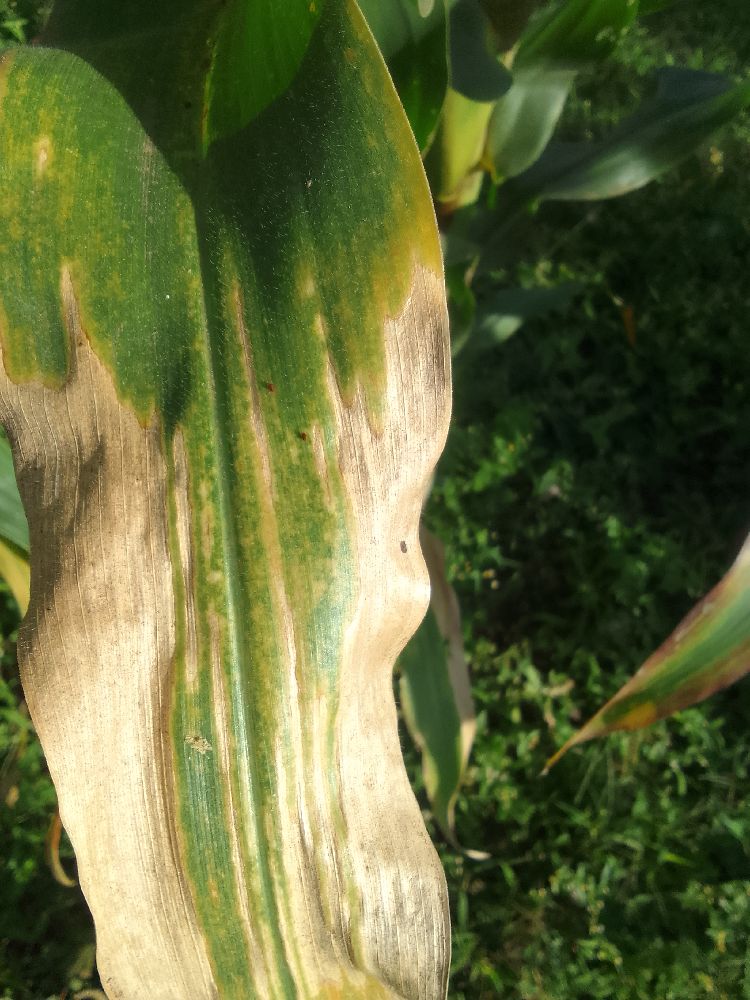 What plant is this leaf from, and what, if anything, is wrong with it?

maize, maize lethal necrosis
